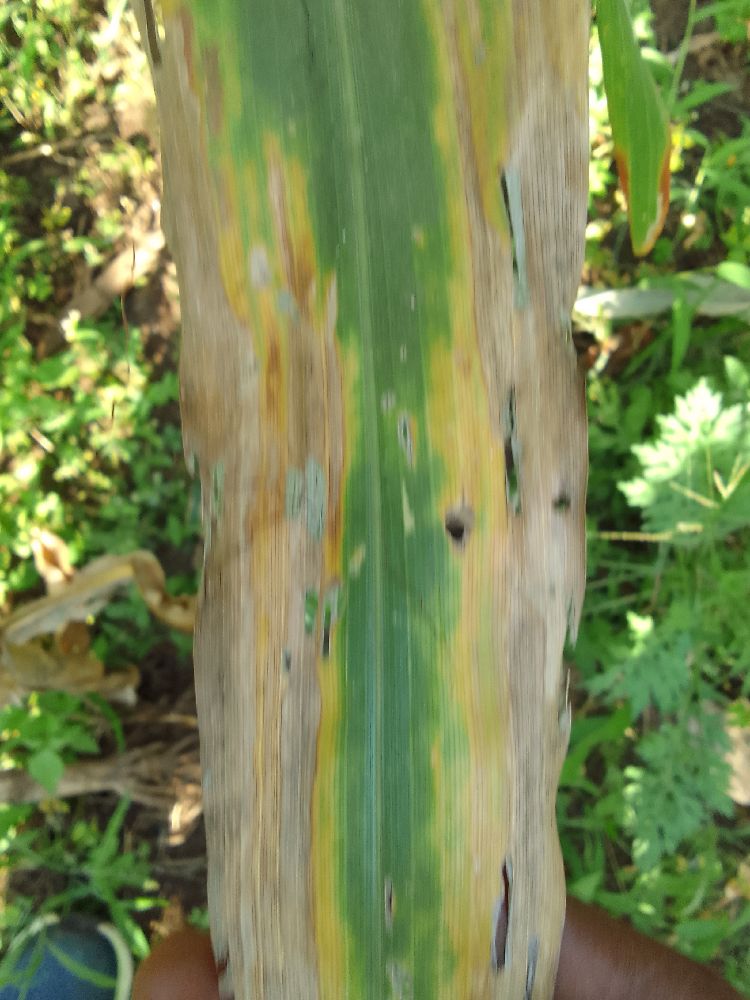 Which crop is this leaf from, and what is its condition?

maize, maize lethal necrosis
